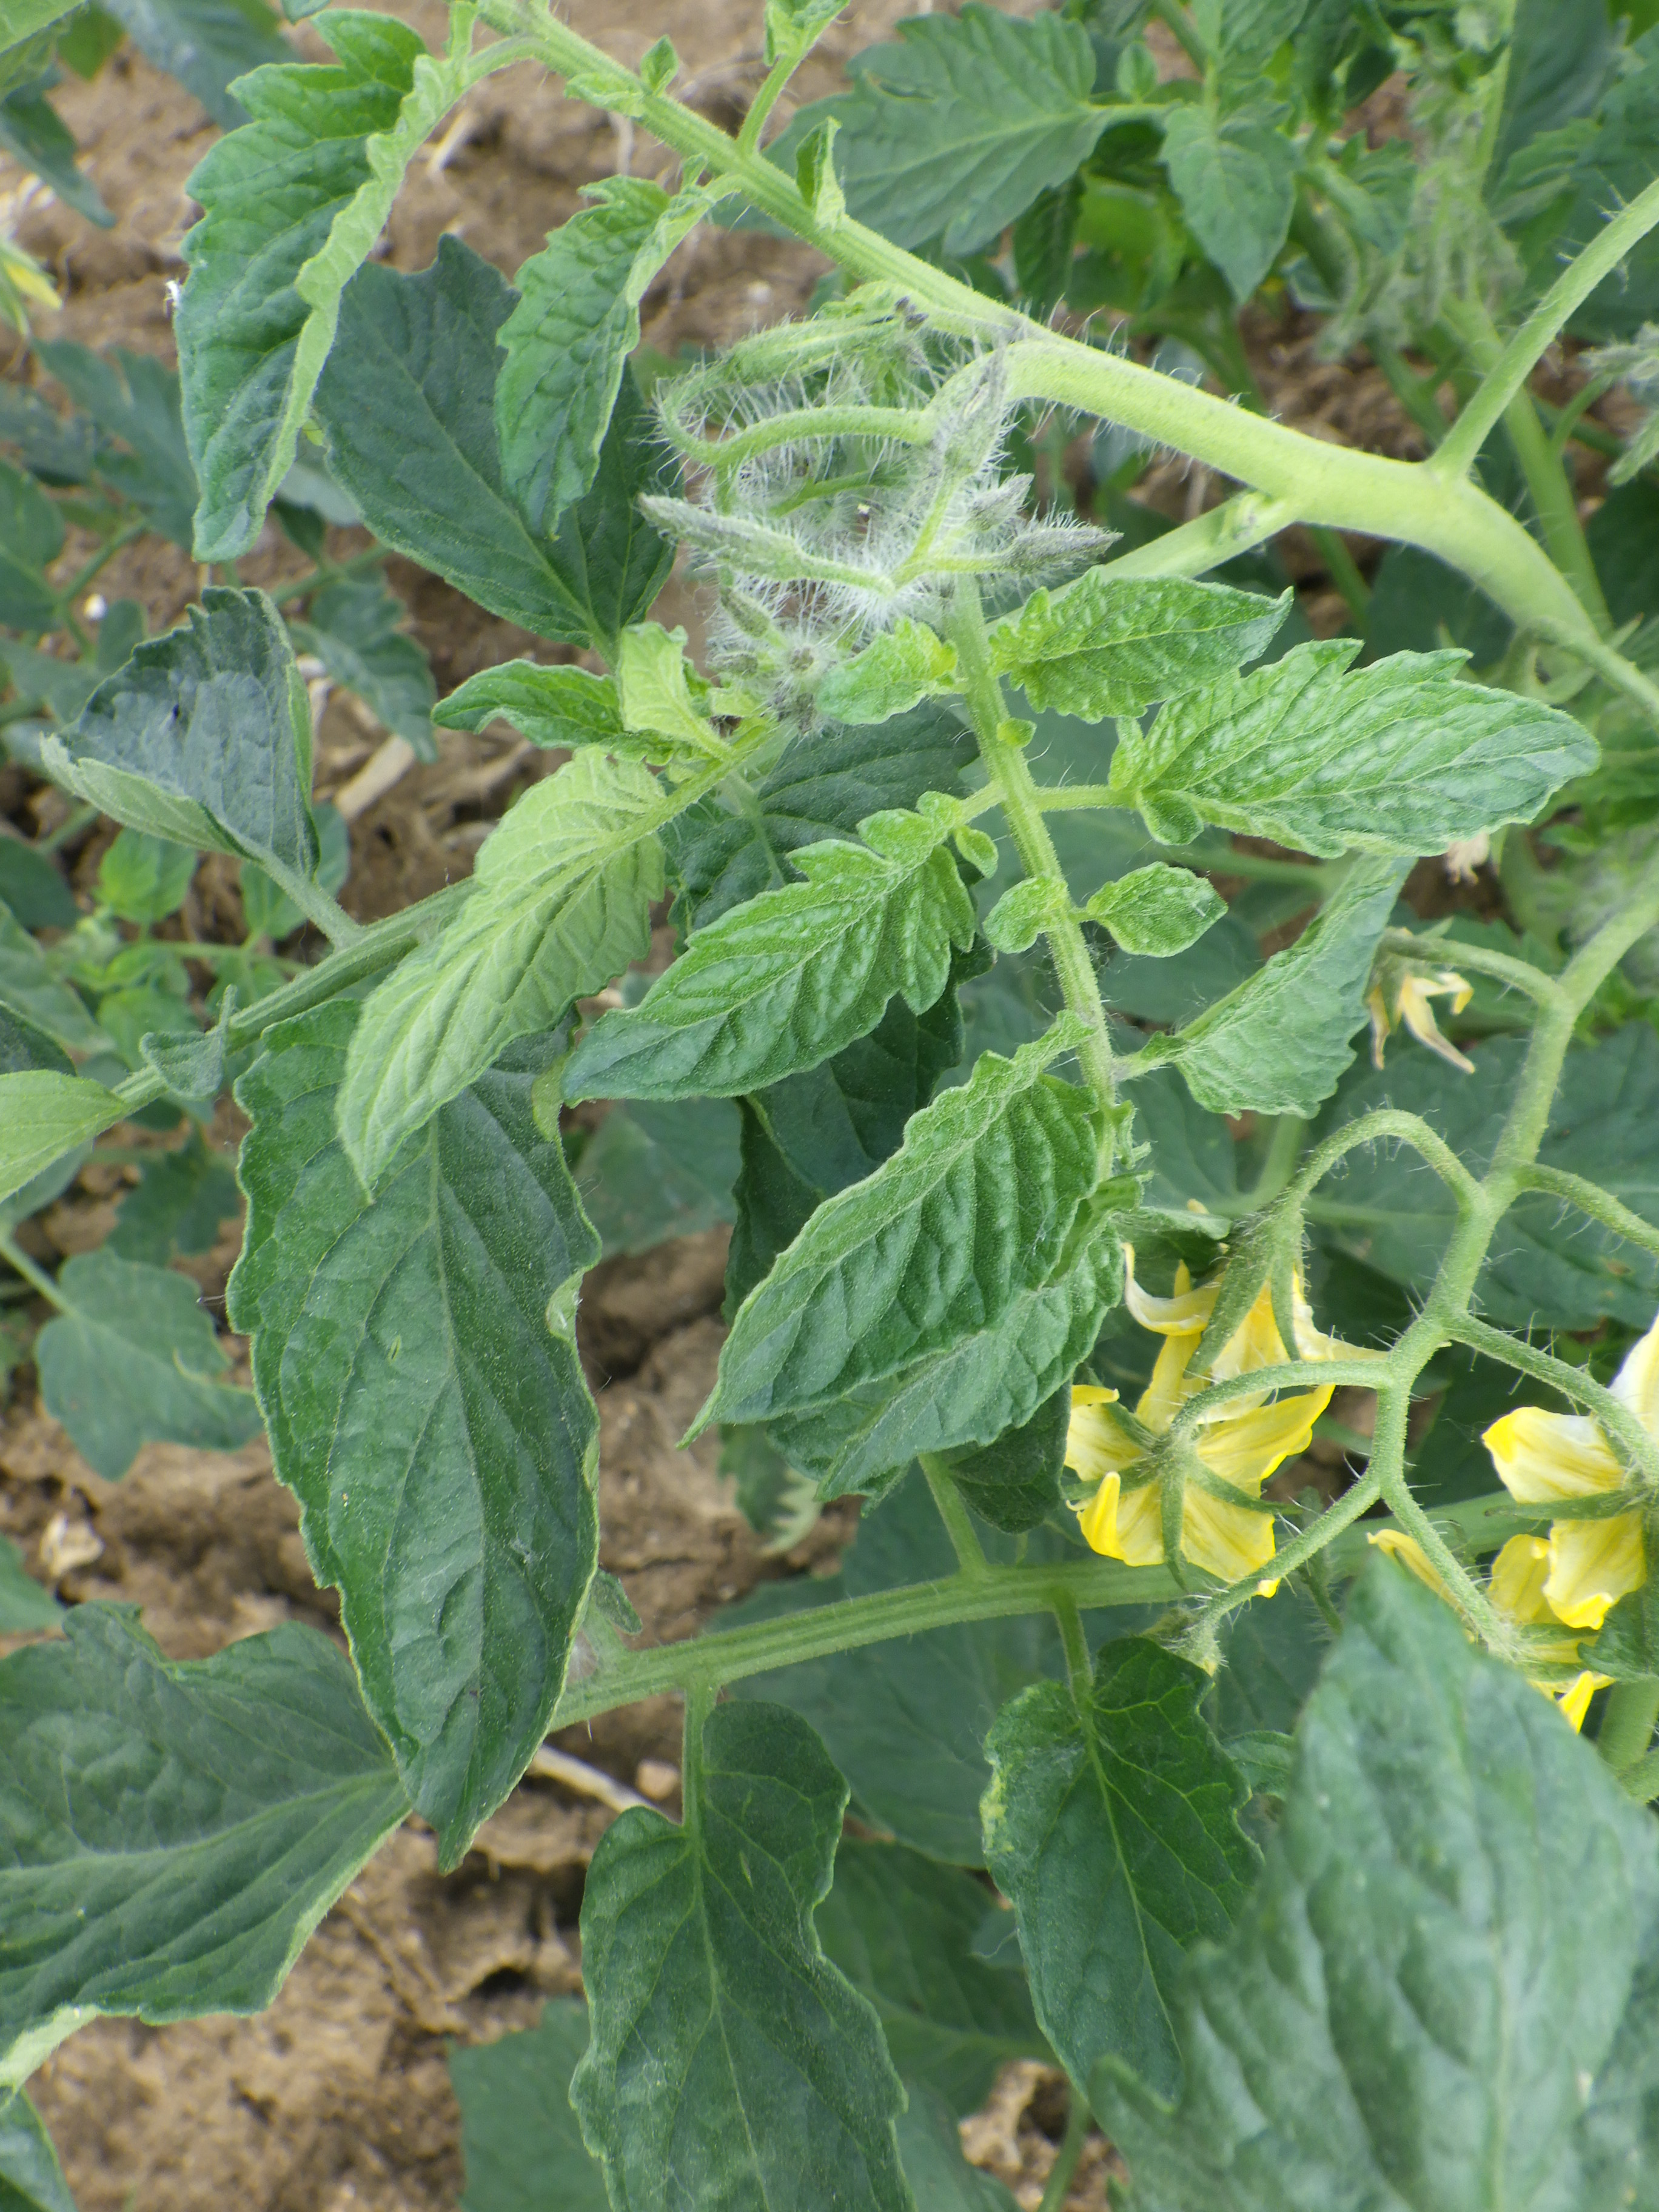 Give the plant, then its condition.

tomato, water stress
